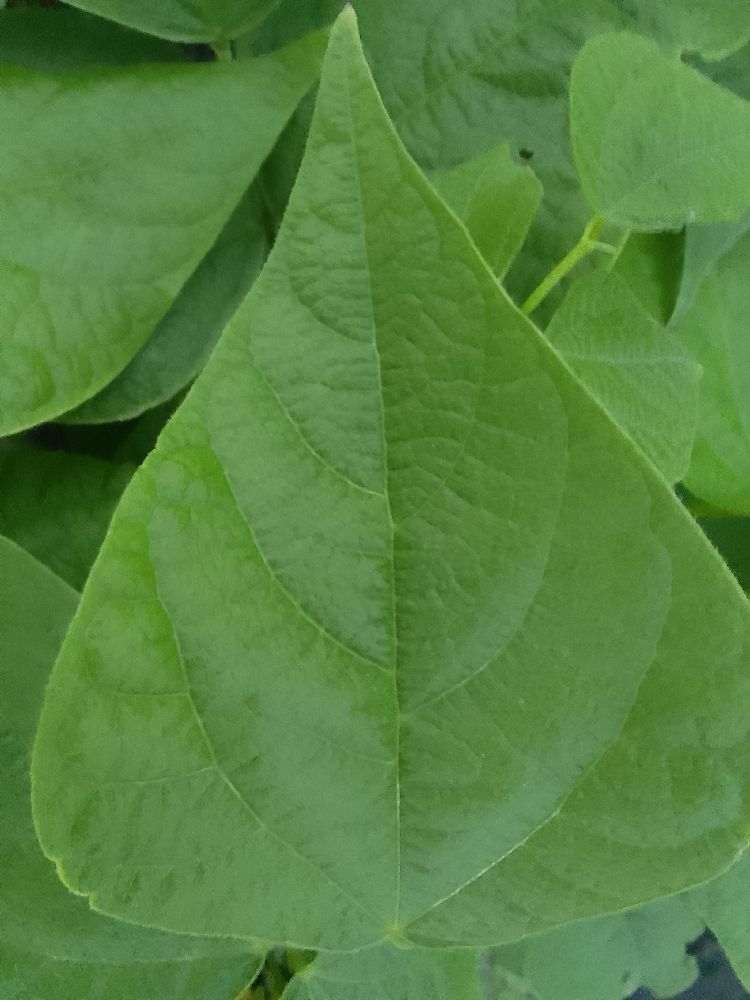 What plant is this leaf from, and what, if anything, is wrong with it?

common bean, healthy
